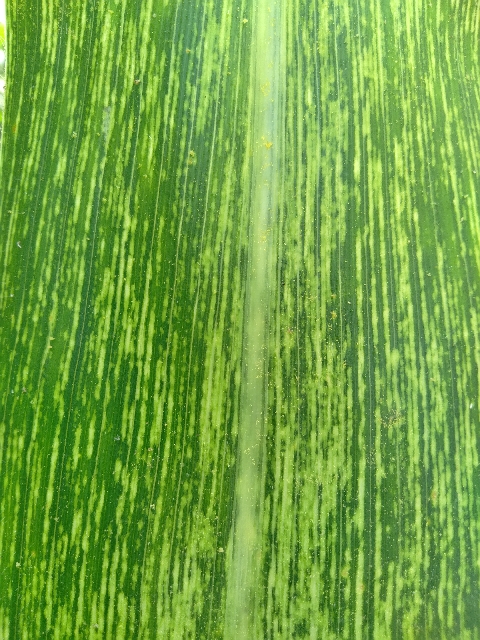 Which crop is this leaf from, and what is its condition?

maize, maize streak virus
